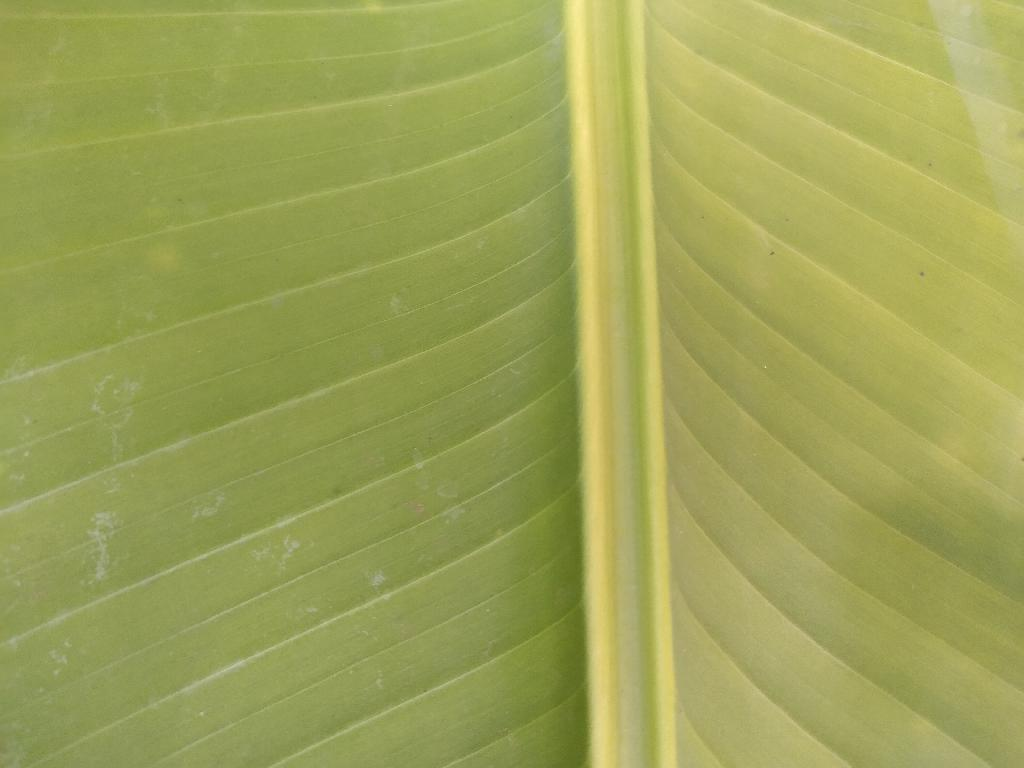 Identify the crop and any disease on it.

banana, healthy
